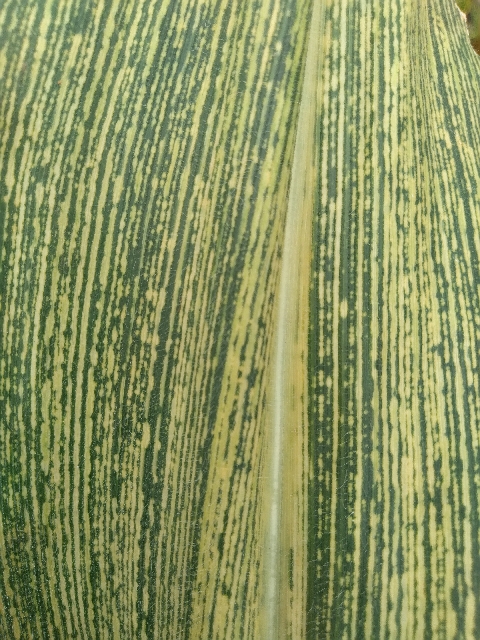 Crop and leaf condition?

maize, maize streak virus
